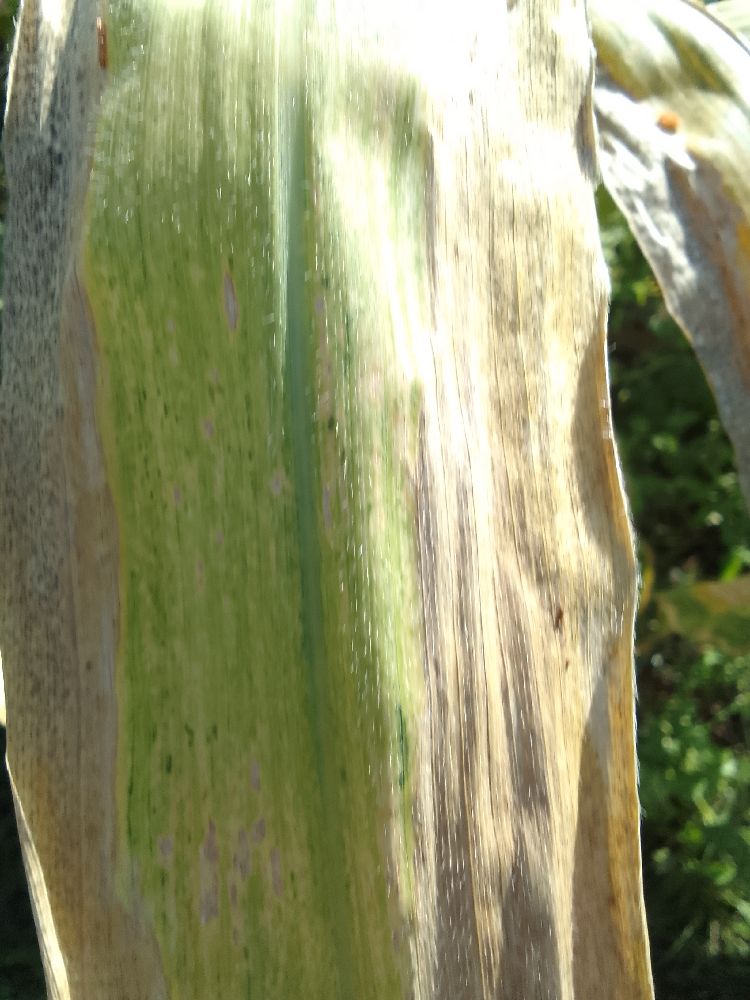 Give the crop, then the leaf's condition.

maize, maize lethal necrosis
